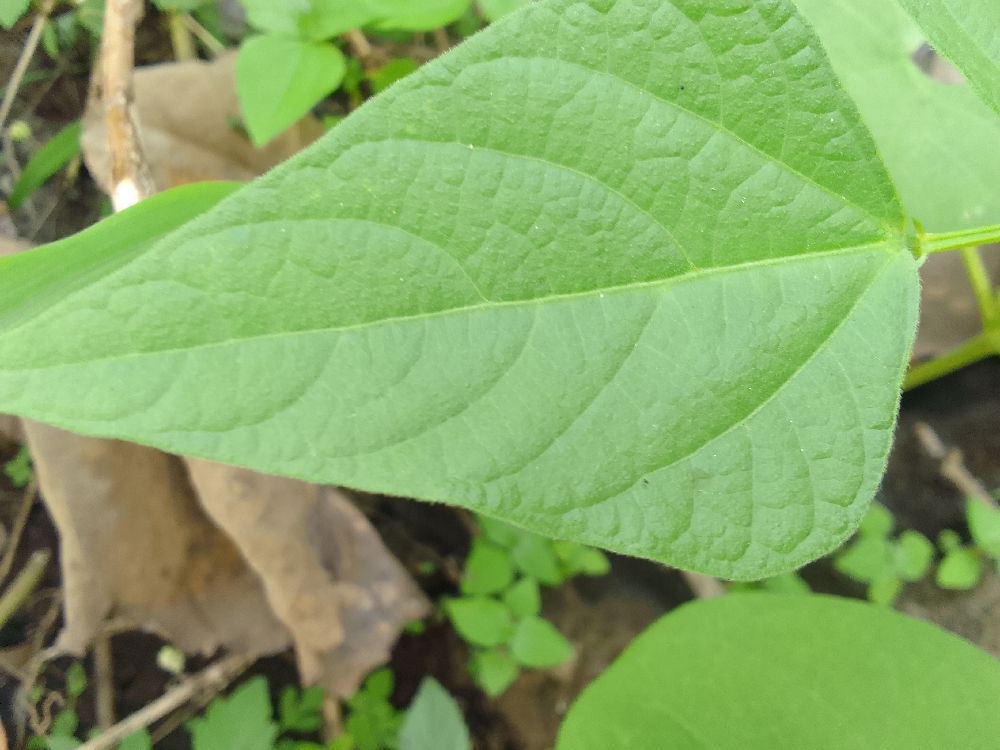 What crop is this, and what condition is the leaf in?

common bean, healthy
